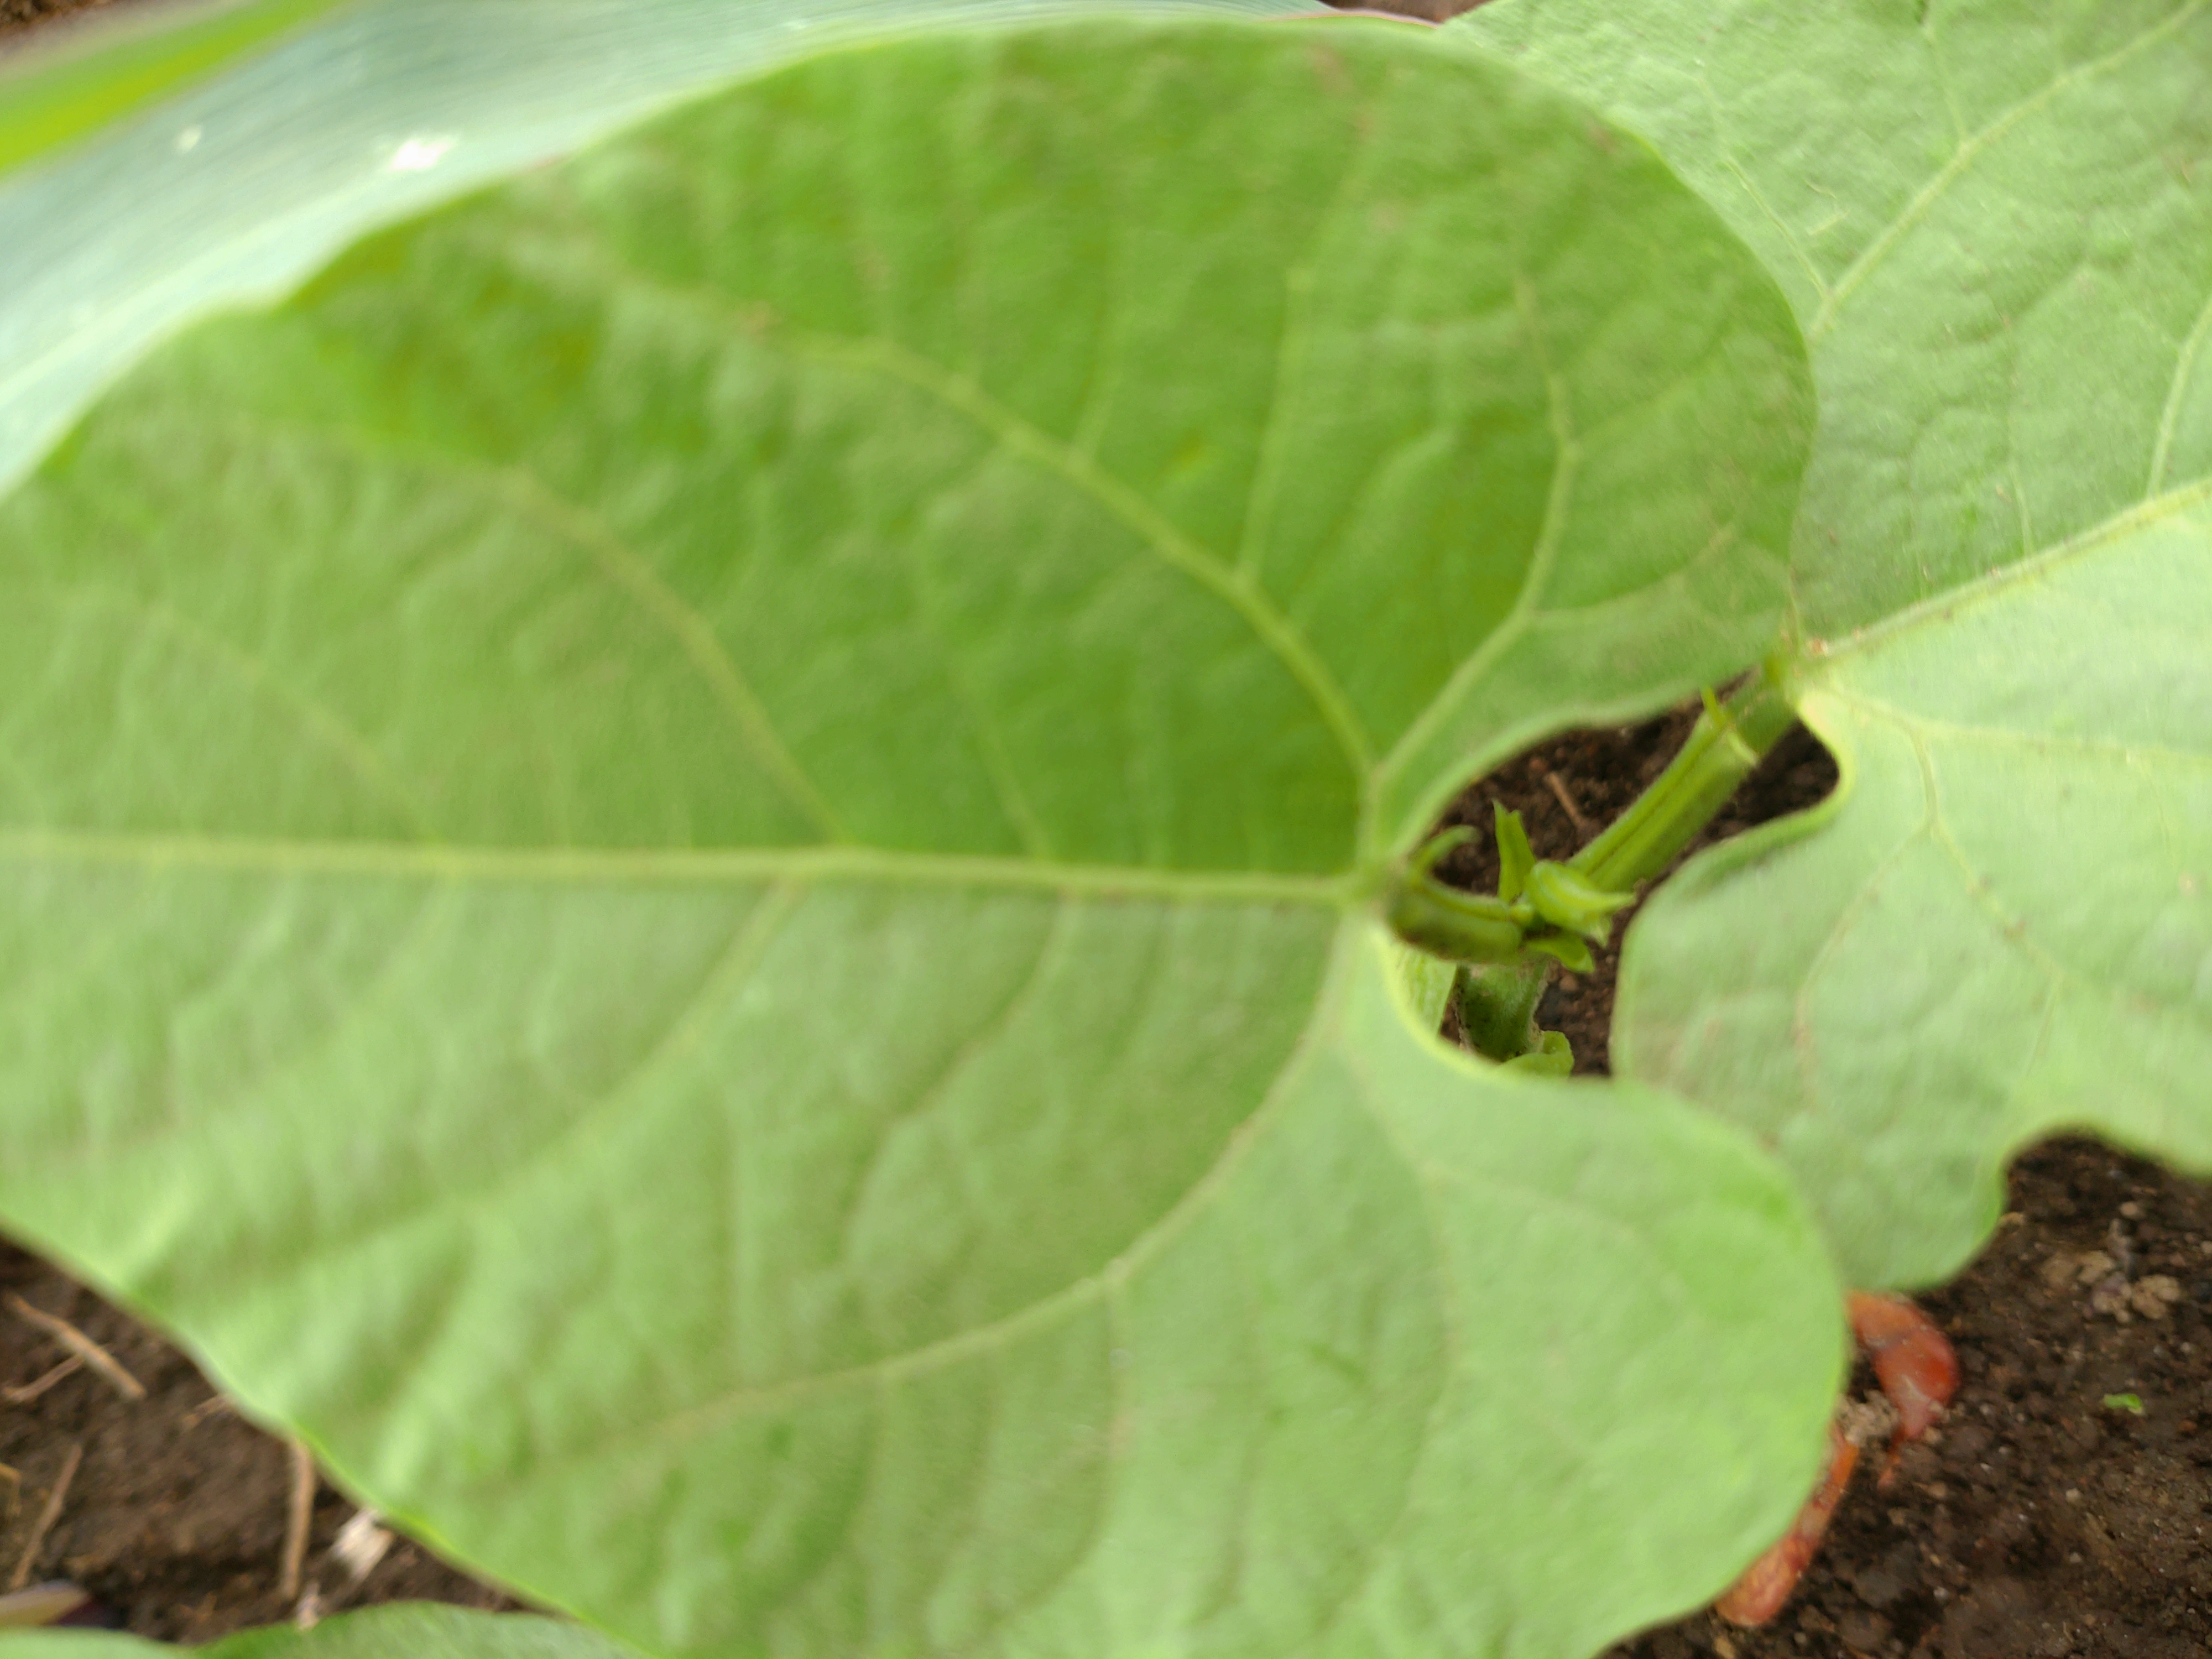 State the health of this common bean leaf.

healthy
